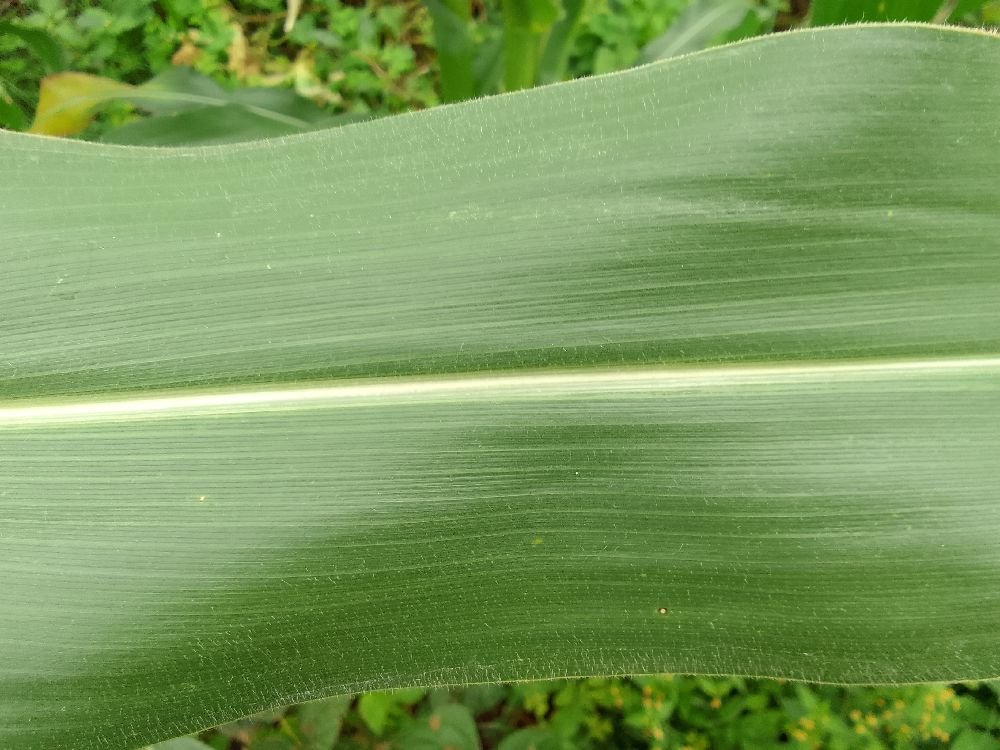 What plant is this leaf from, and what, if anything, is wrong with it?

maize, healthy
